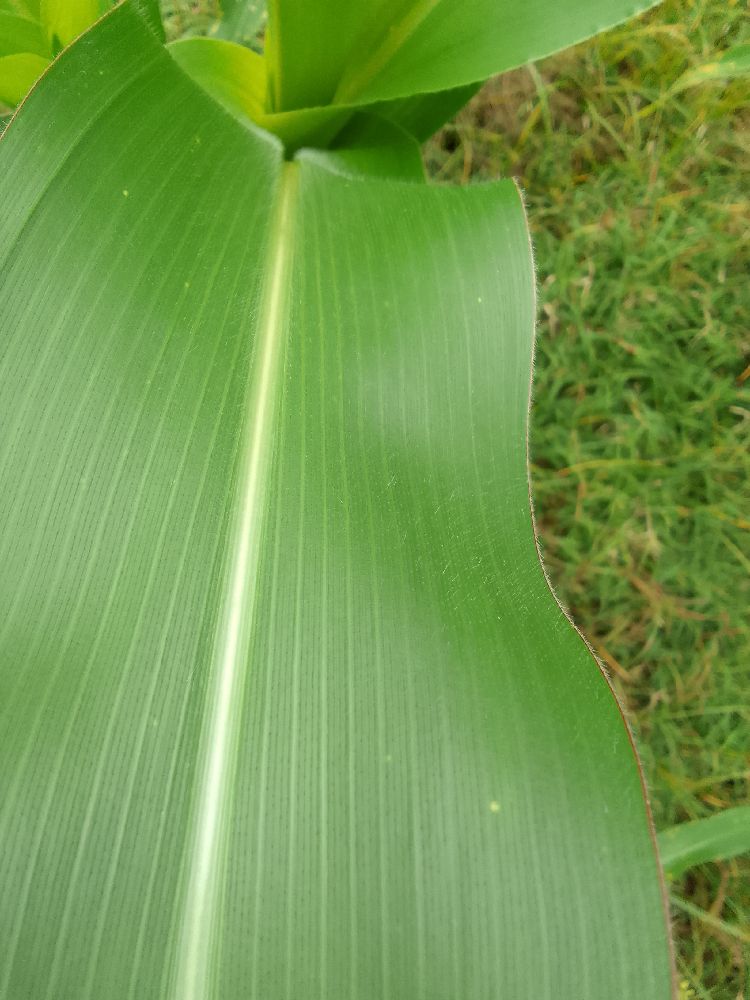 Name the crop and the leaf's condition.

maize, healthy
